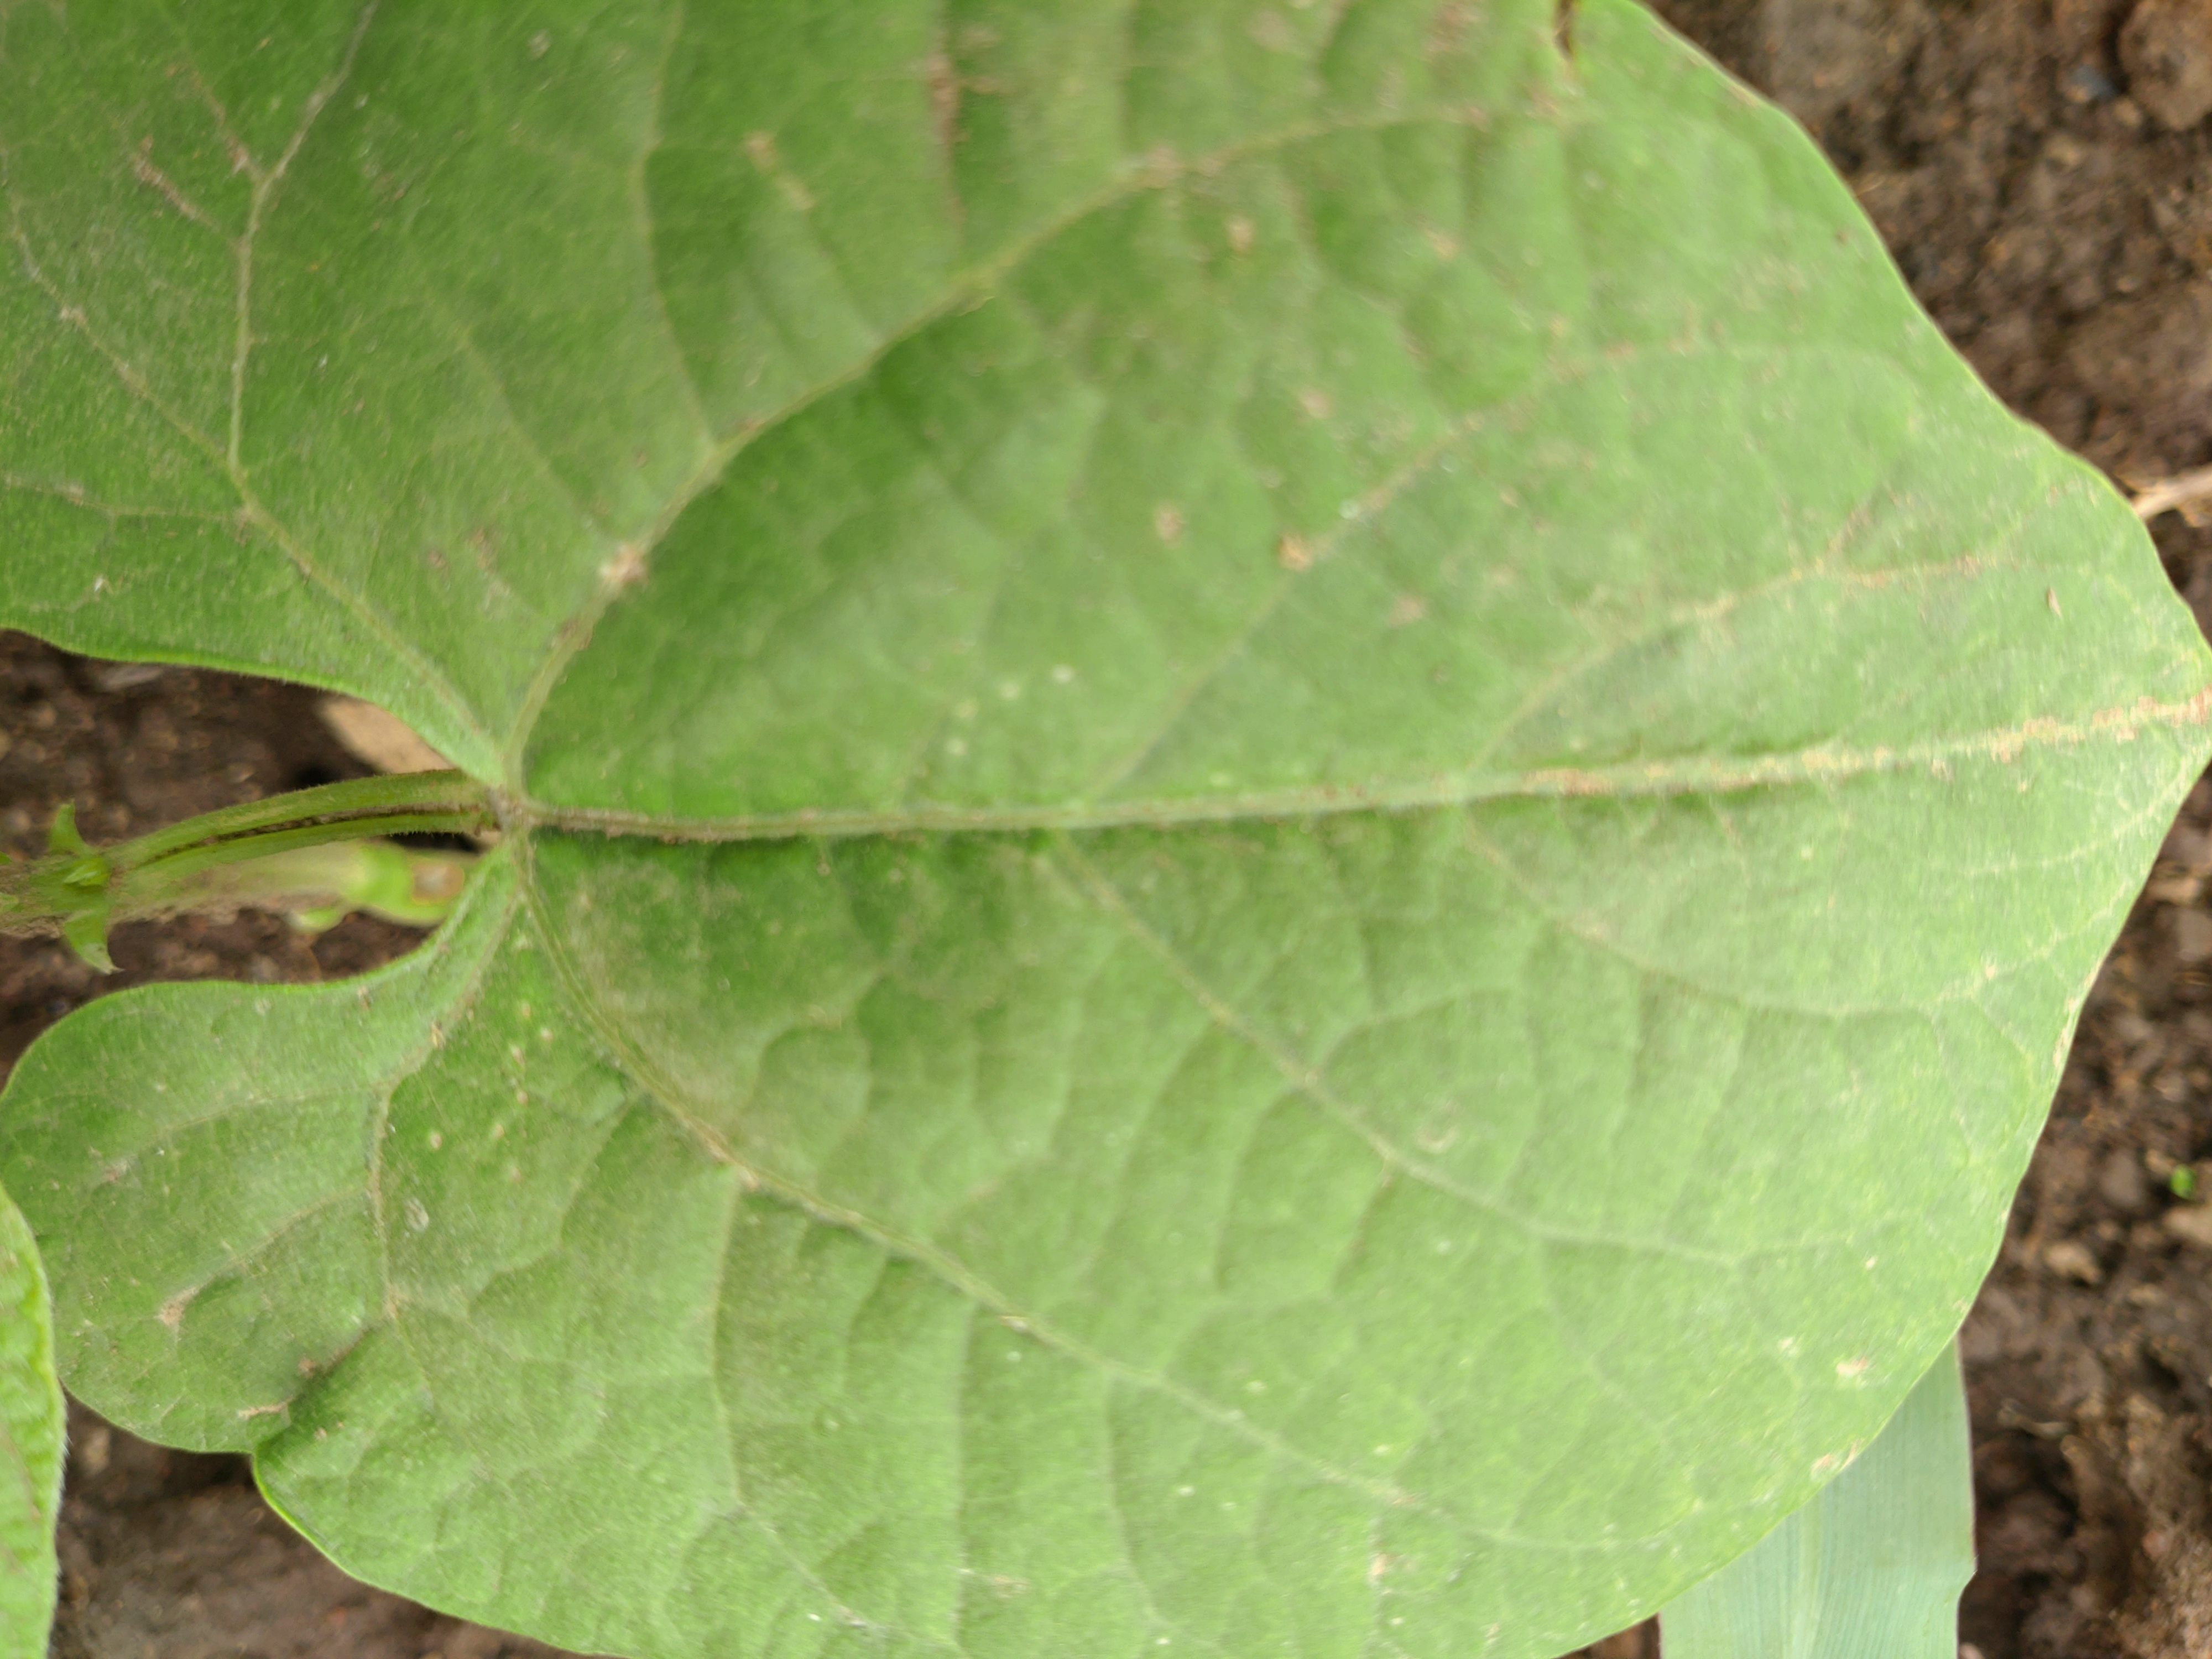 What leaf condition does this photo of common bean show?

healthy
